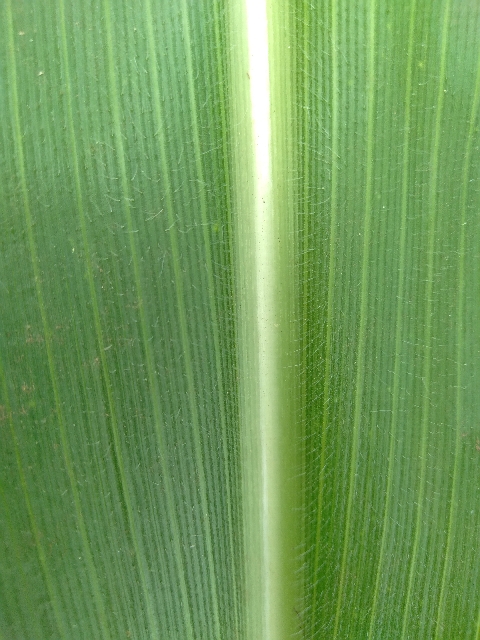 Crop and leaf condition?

maize, healthy
